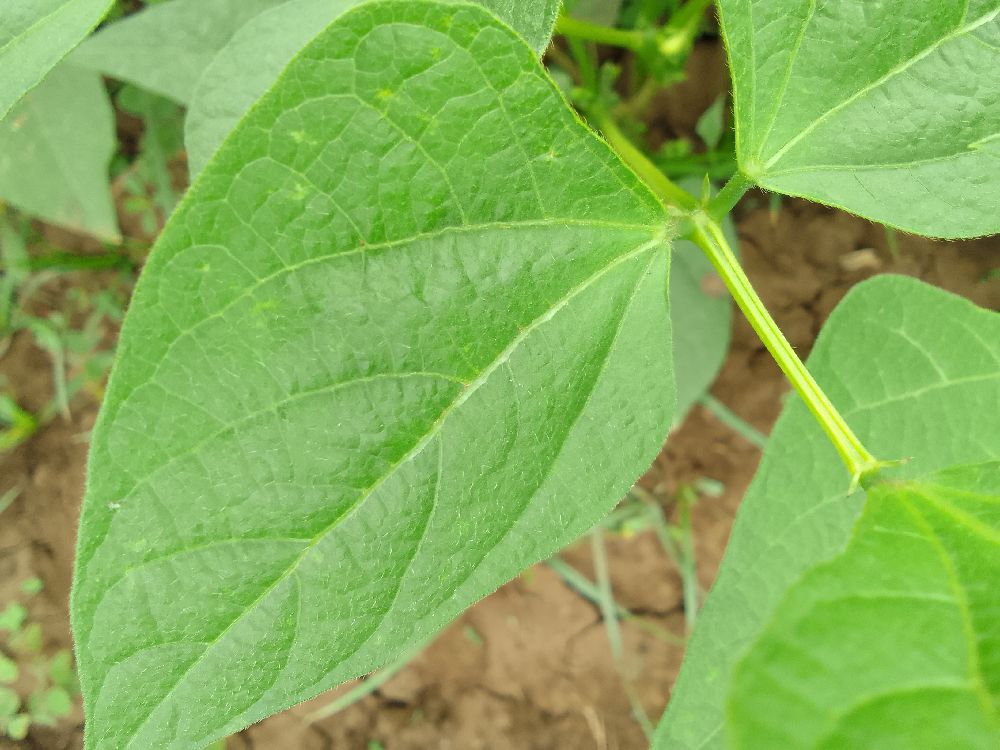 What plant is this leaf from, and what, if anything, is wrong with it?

common bean, healthy
